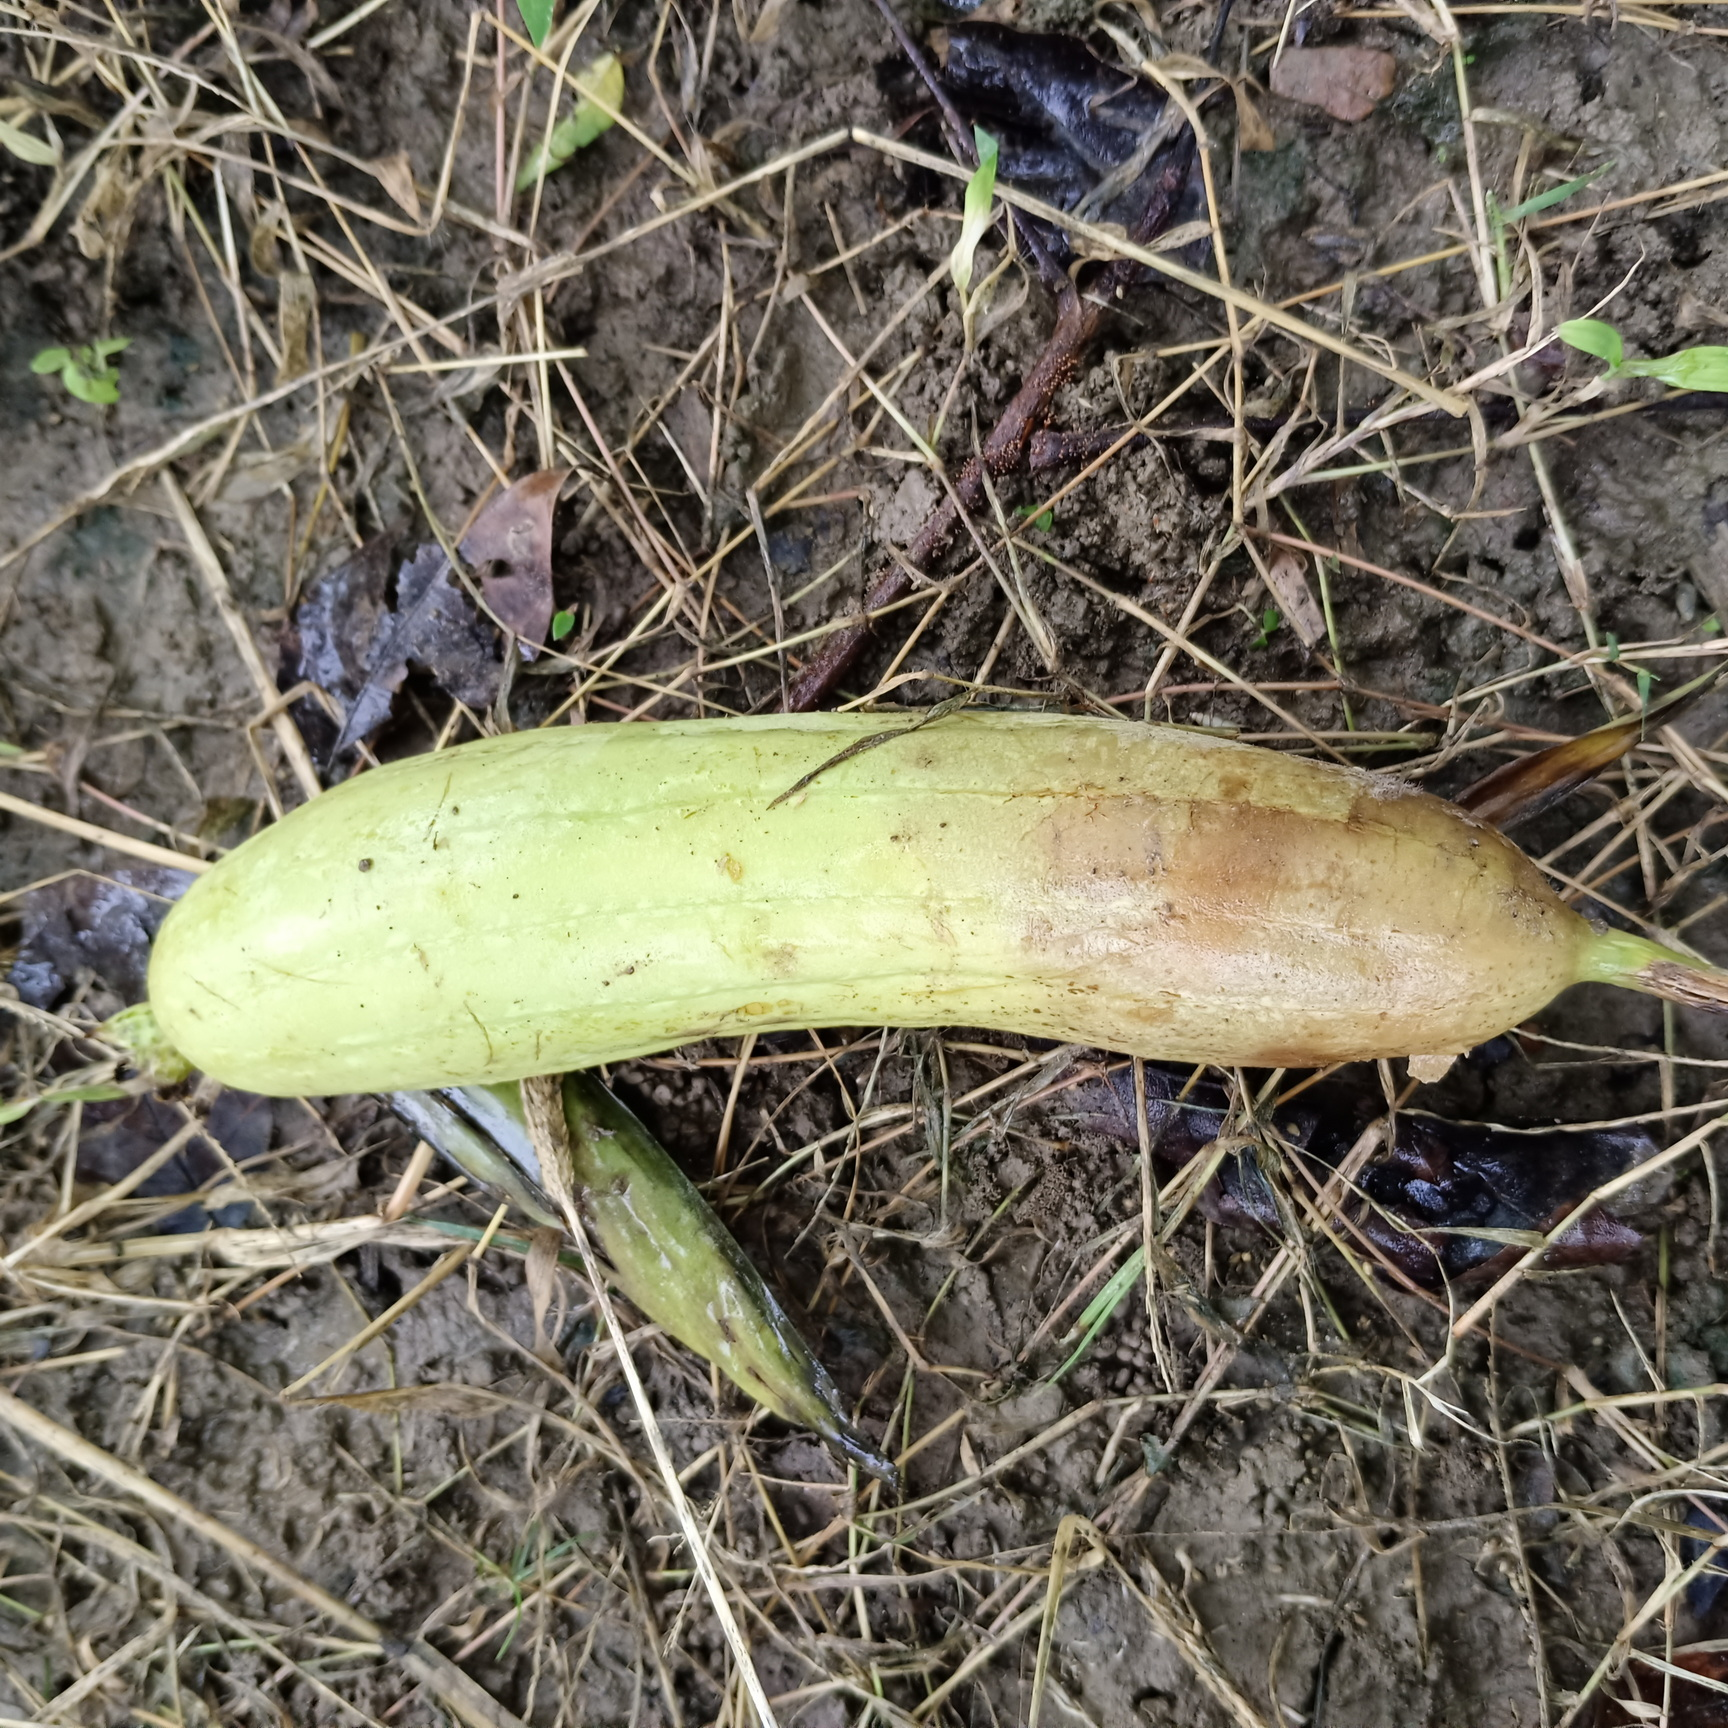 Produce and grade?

luffa, faulty
